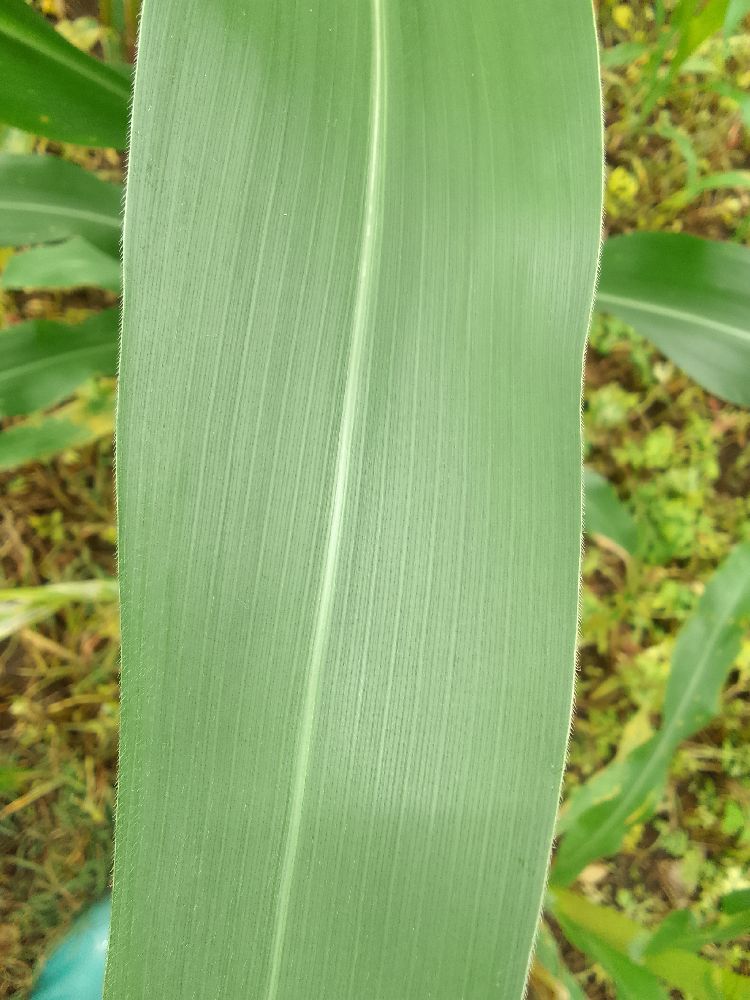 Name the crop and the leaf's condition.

maize, healthy
